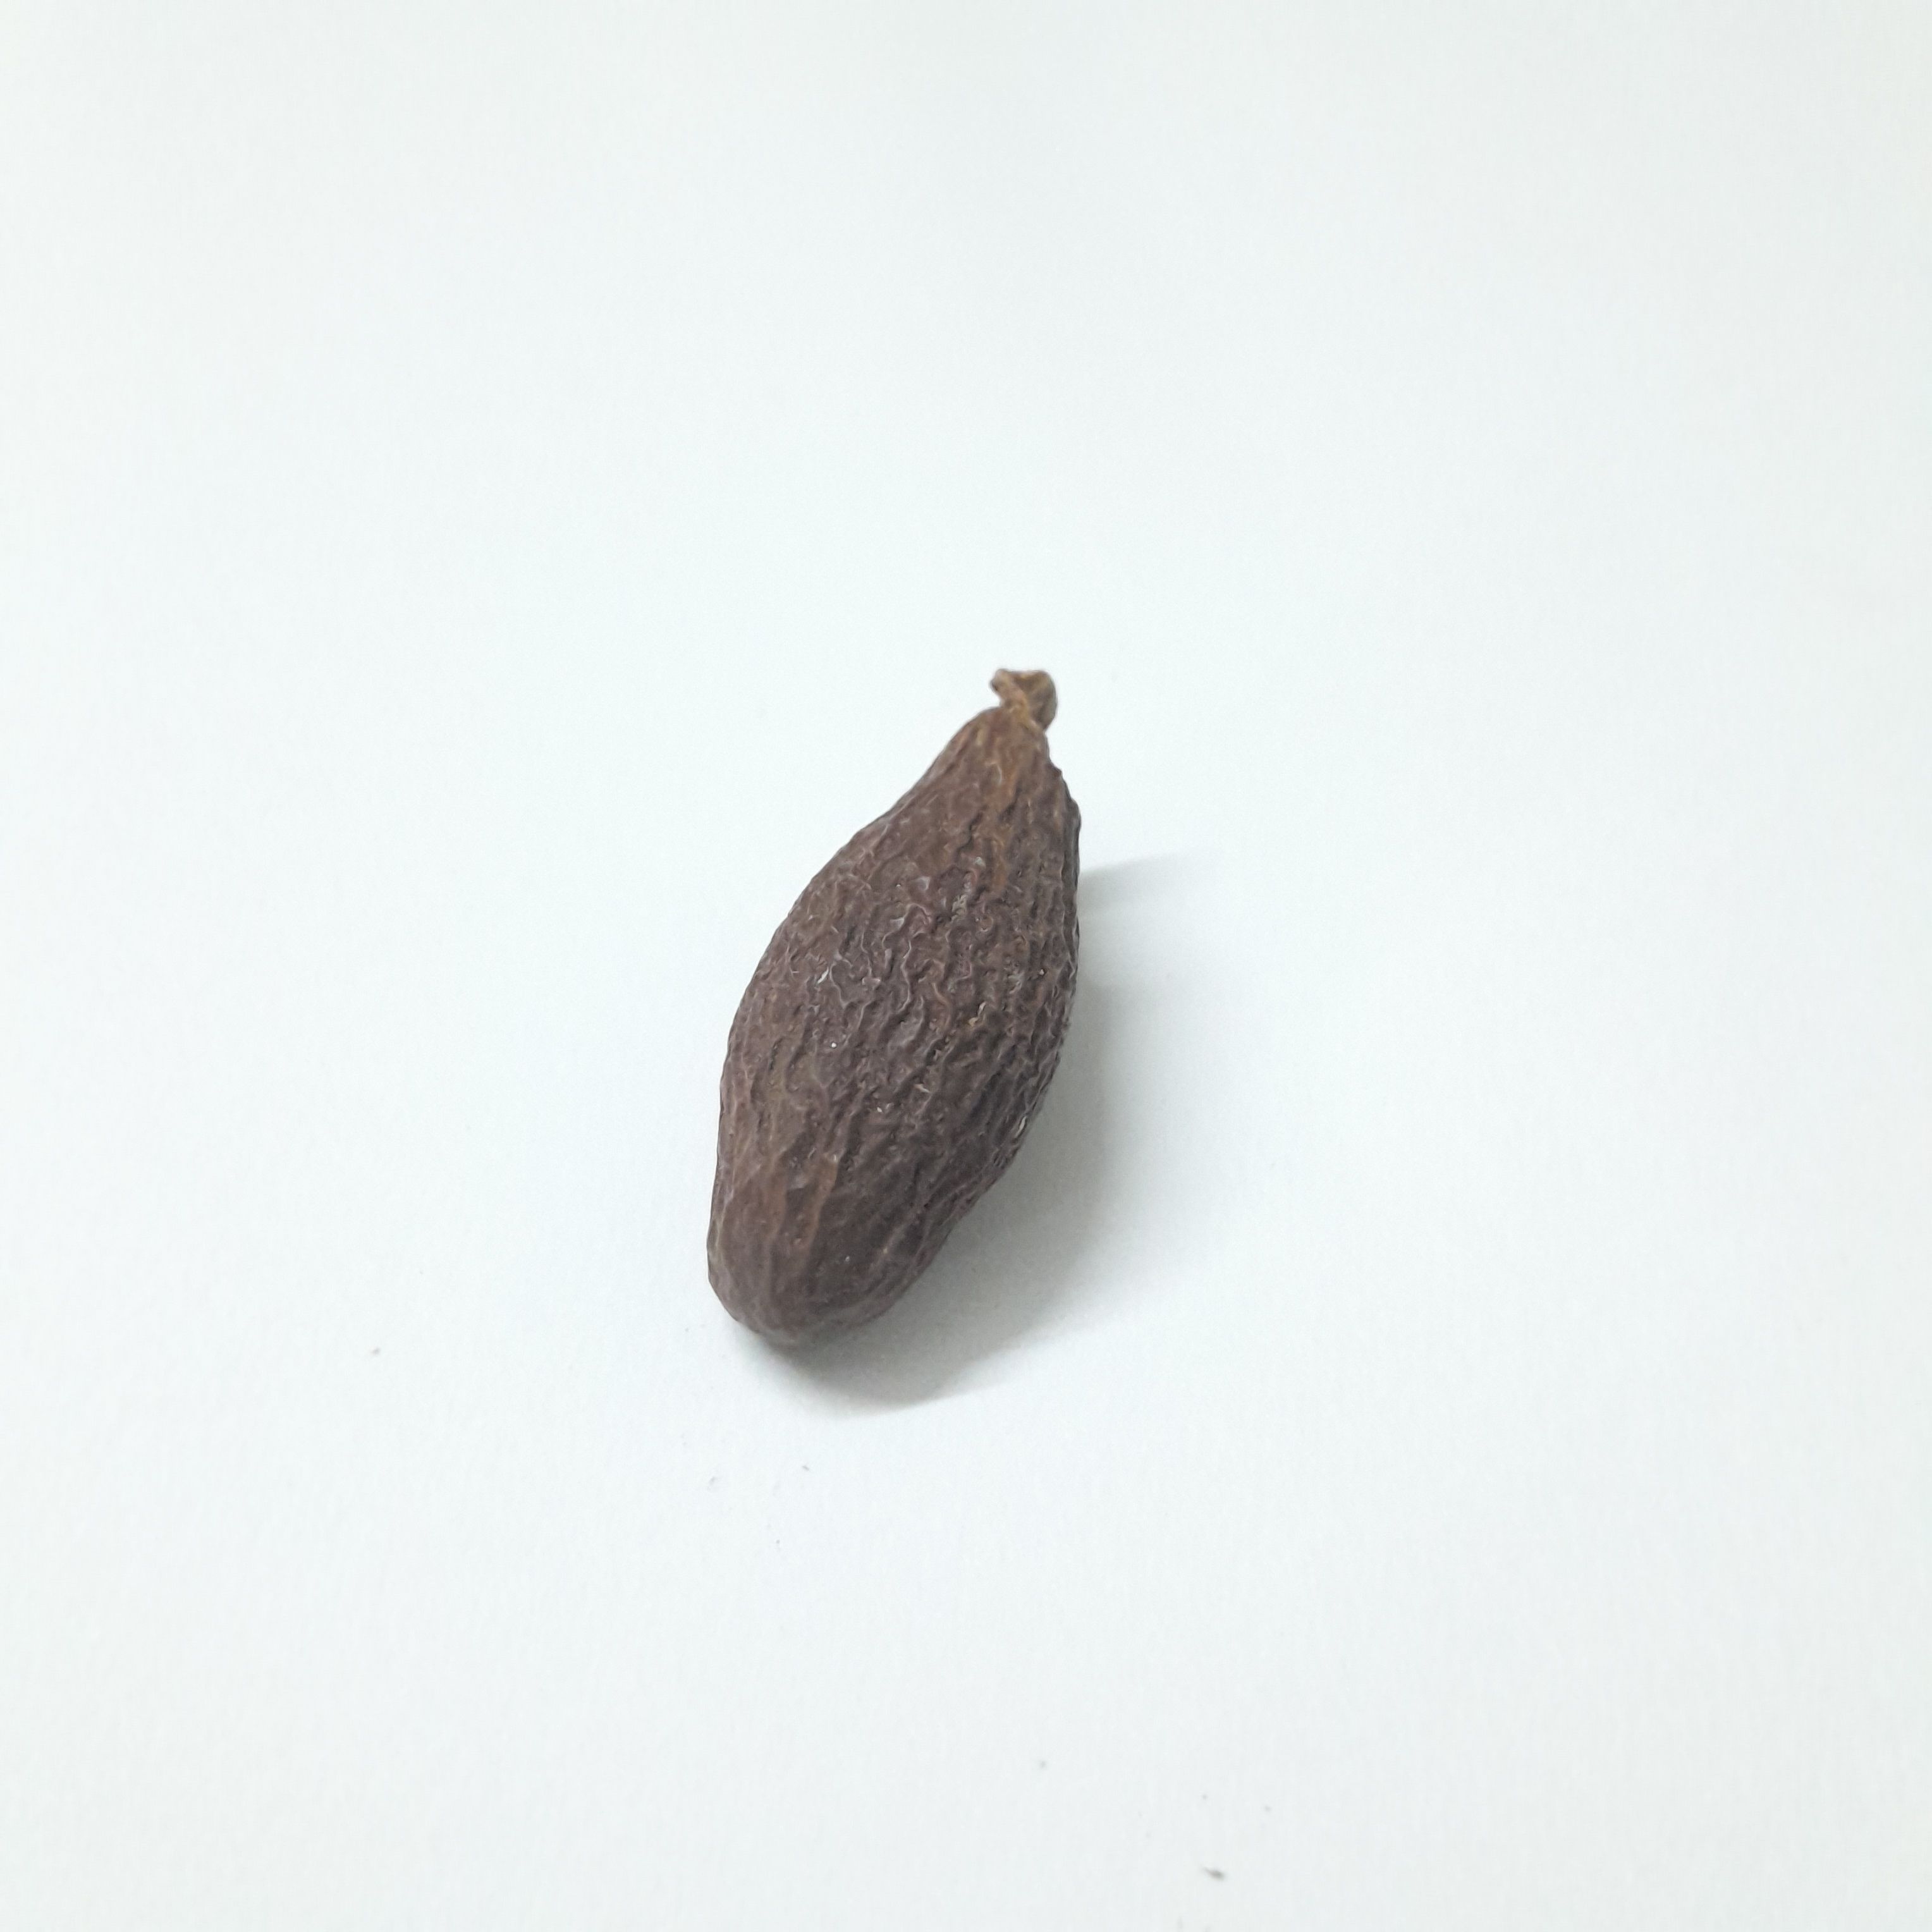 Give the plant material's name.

niranjanphal
